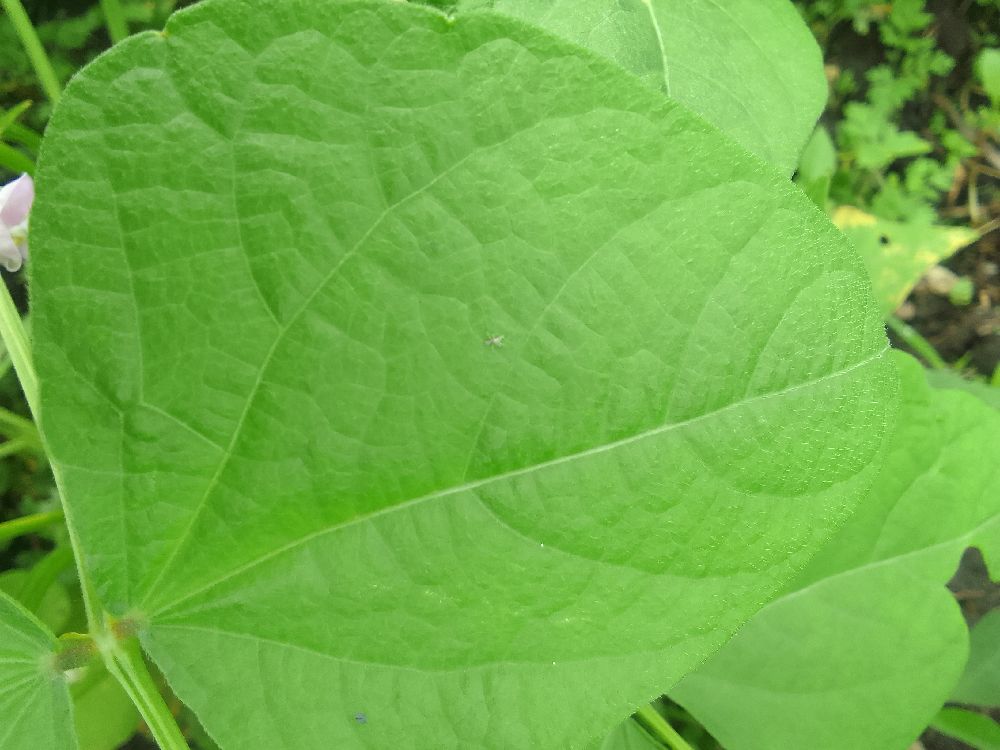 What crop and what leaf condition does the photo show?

common bean, healthy
